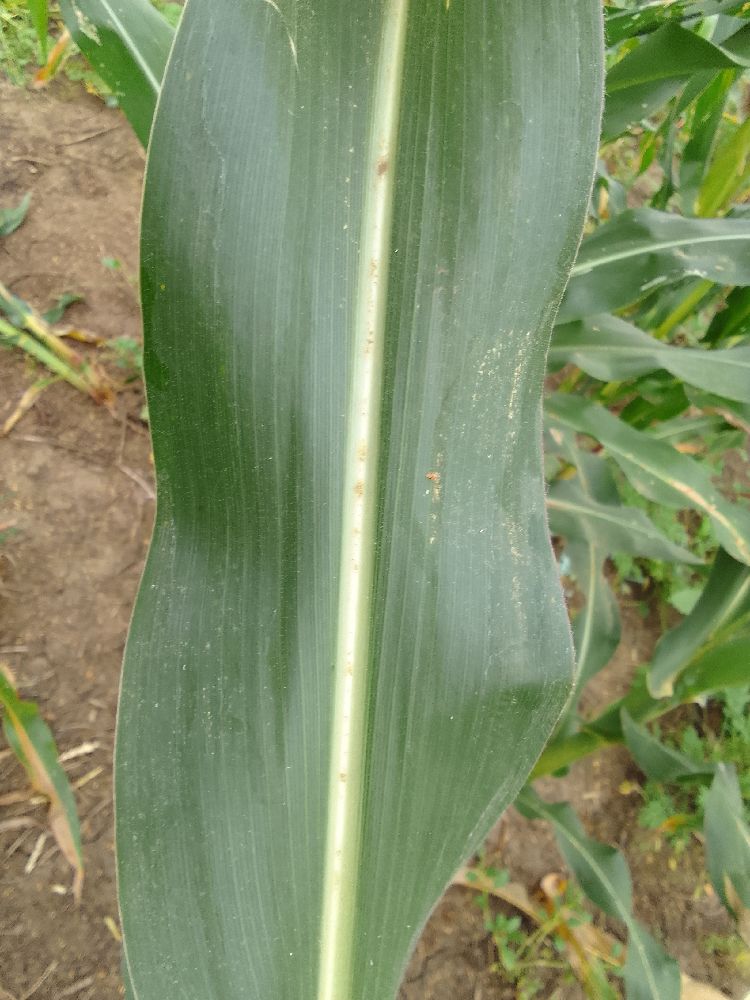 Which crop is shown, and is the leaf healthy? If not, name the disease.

maize, healthy
